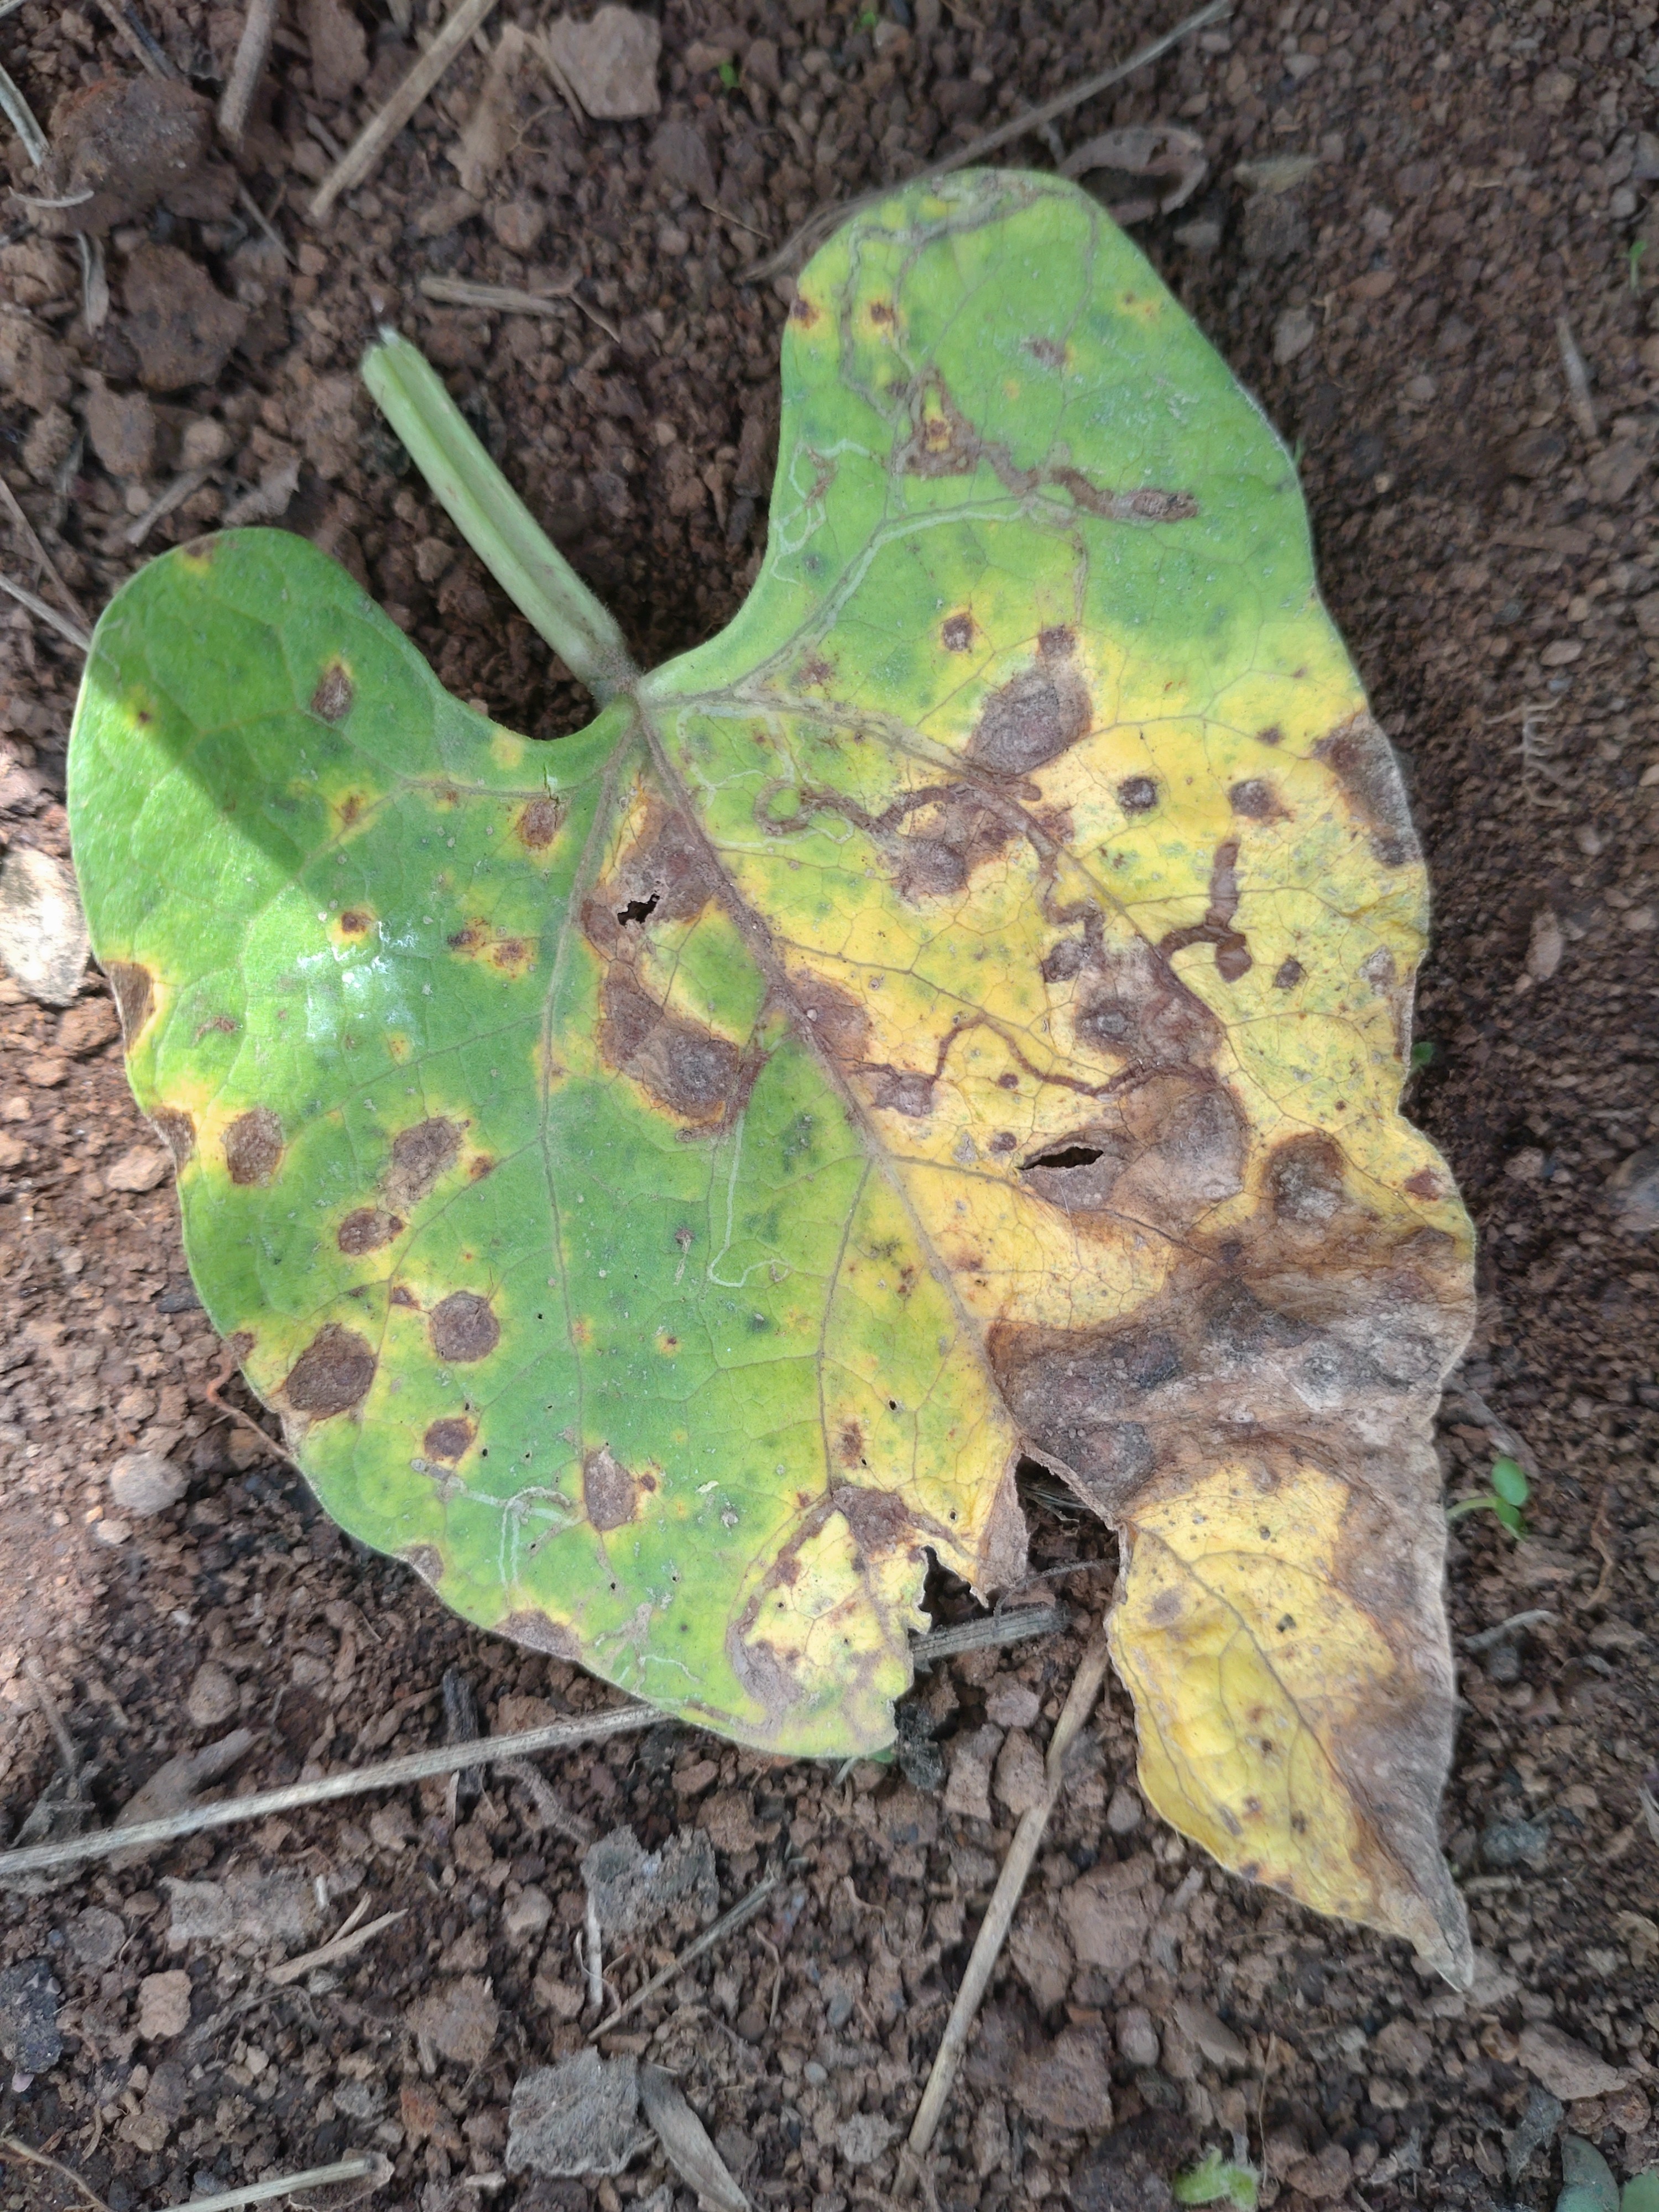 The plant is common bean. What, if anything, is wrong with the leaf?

rust
